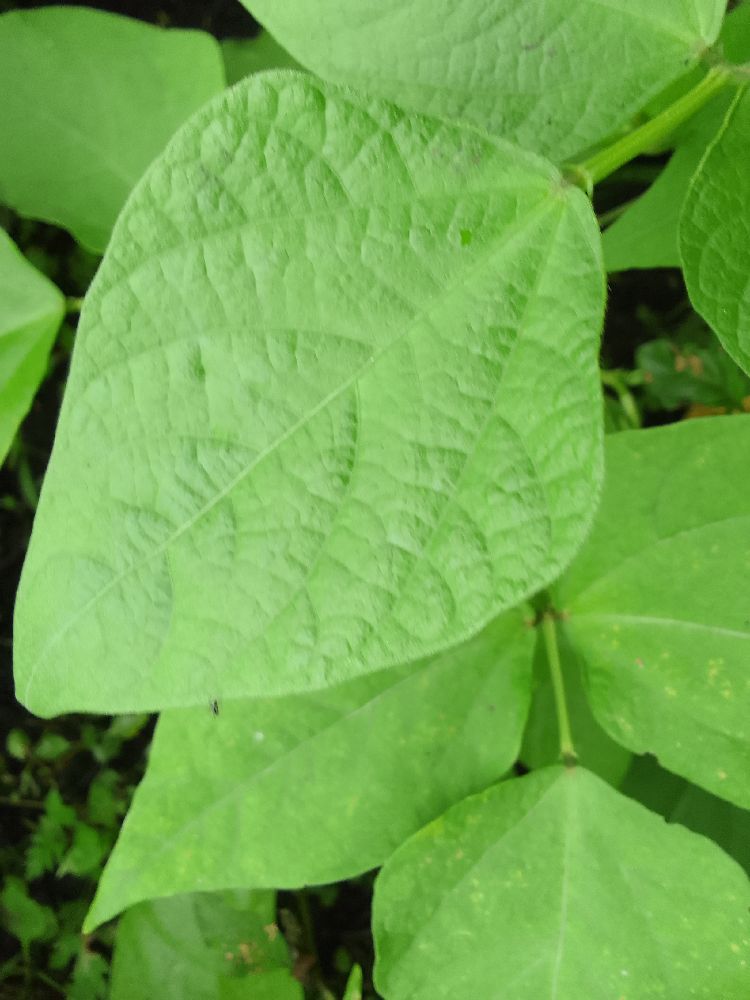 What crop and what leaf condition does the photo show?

common bean, healthy
